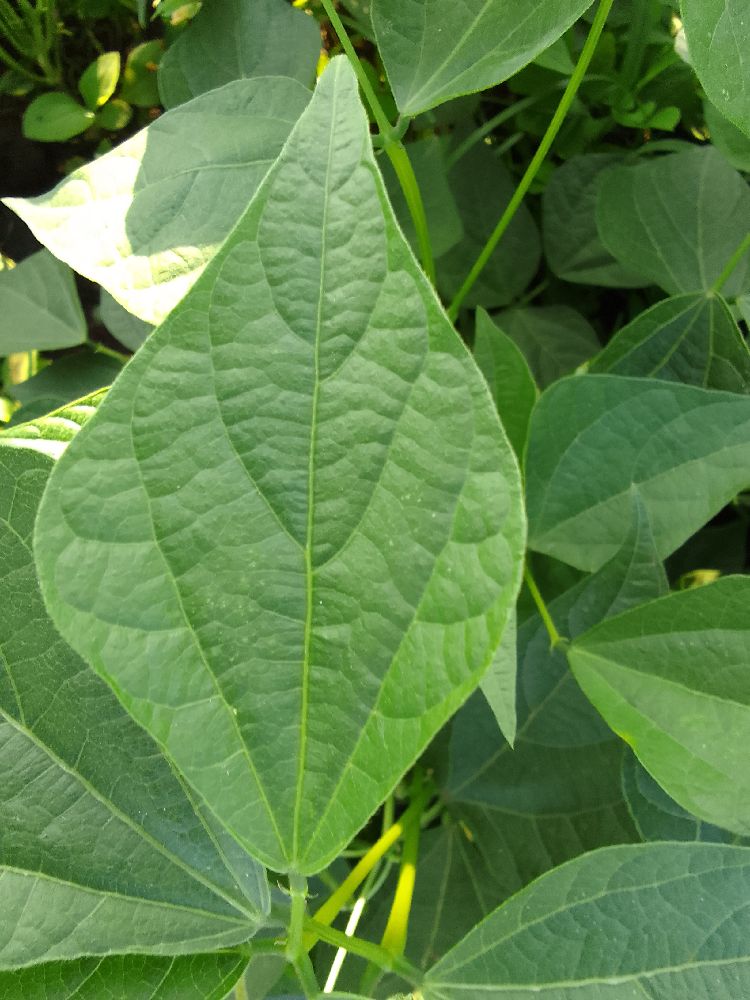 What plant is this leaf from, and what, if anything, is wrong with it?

common bean, healthy
